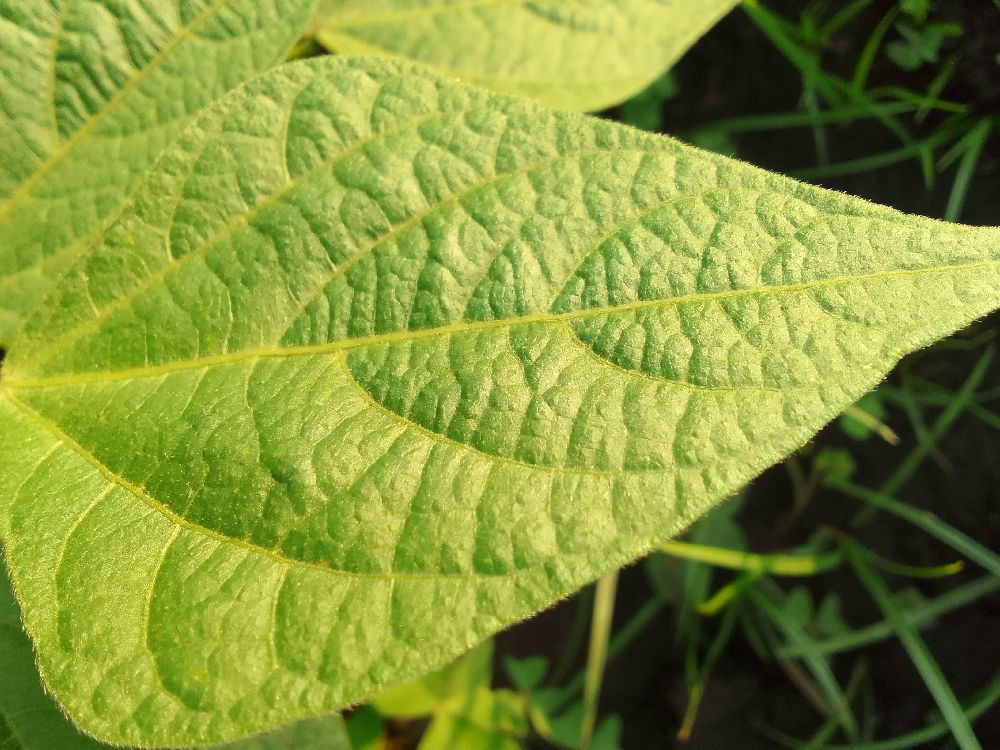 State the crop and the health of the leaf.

common bean, healthy
